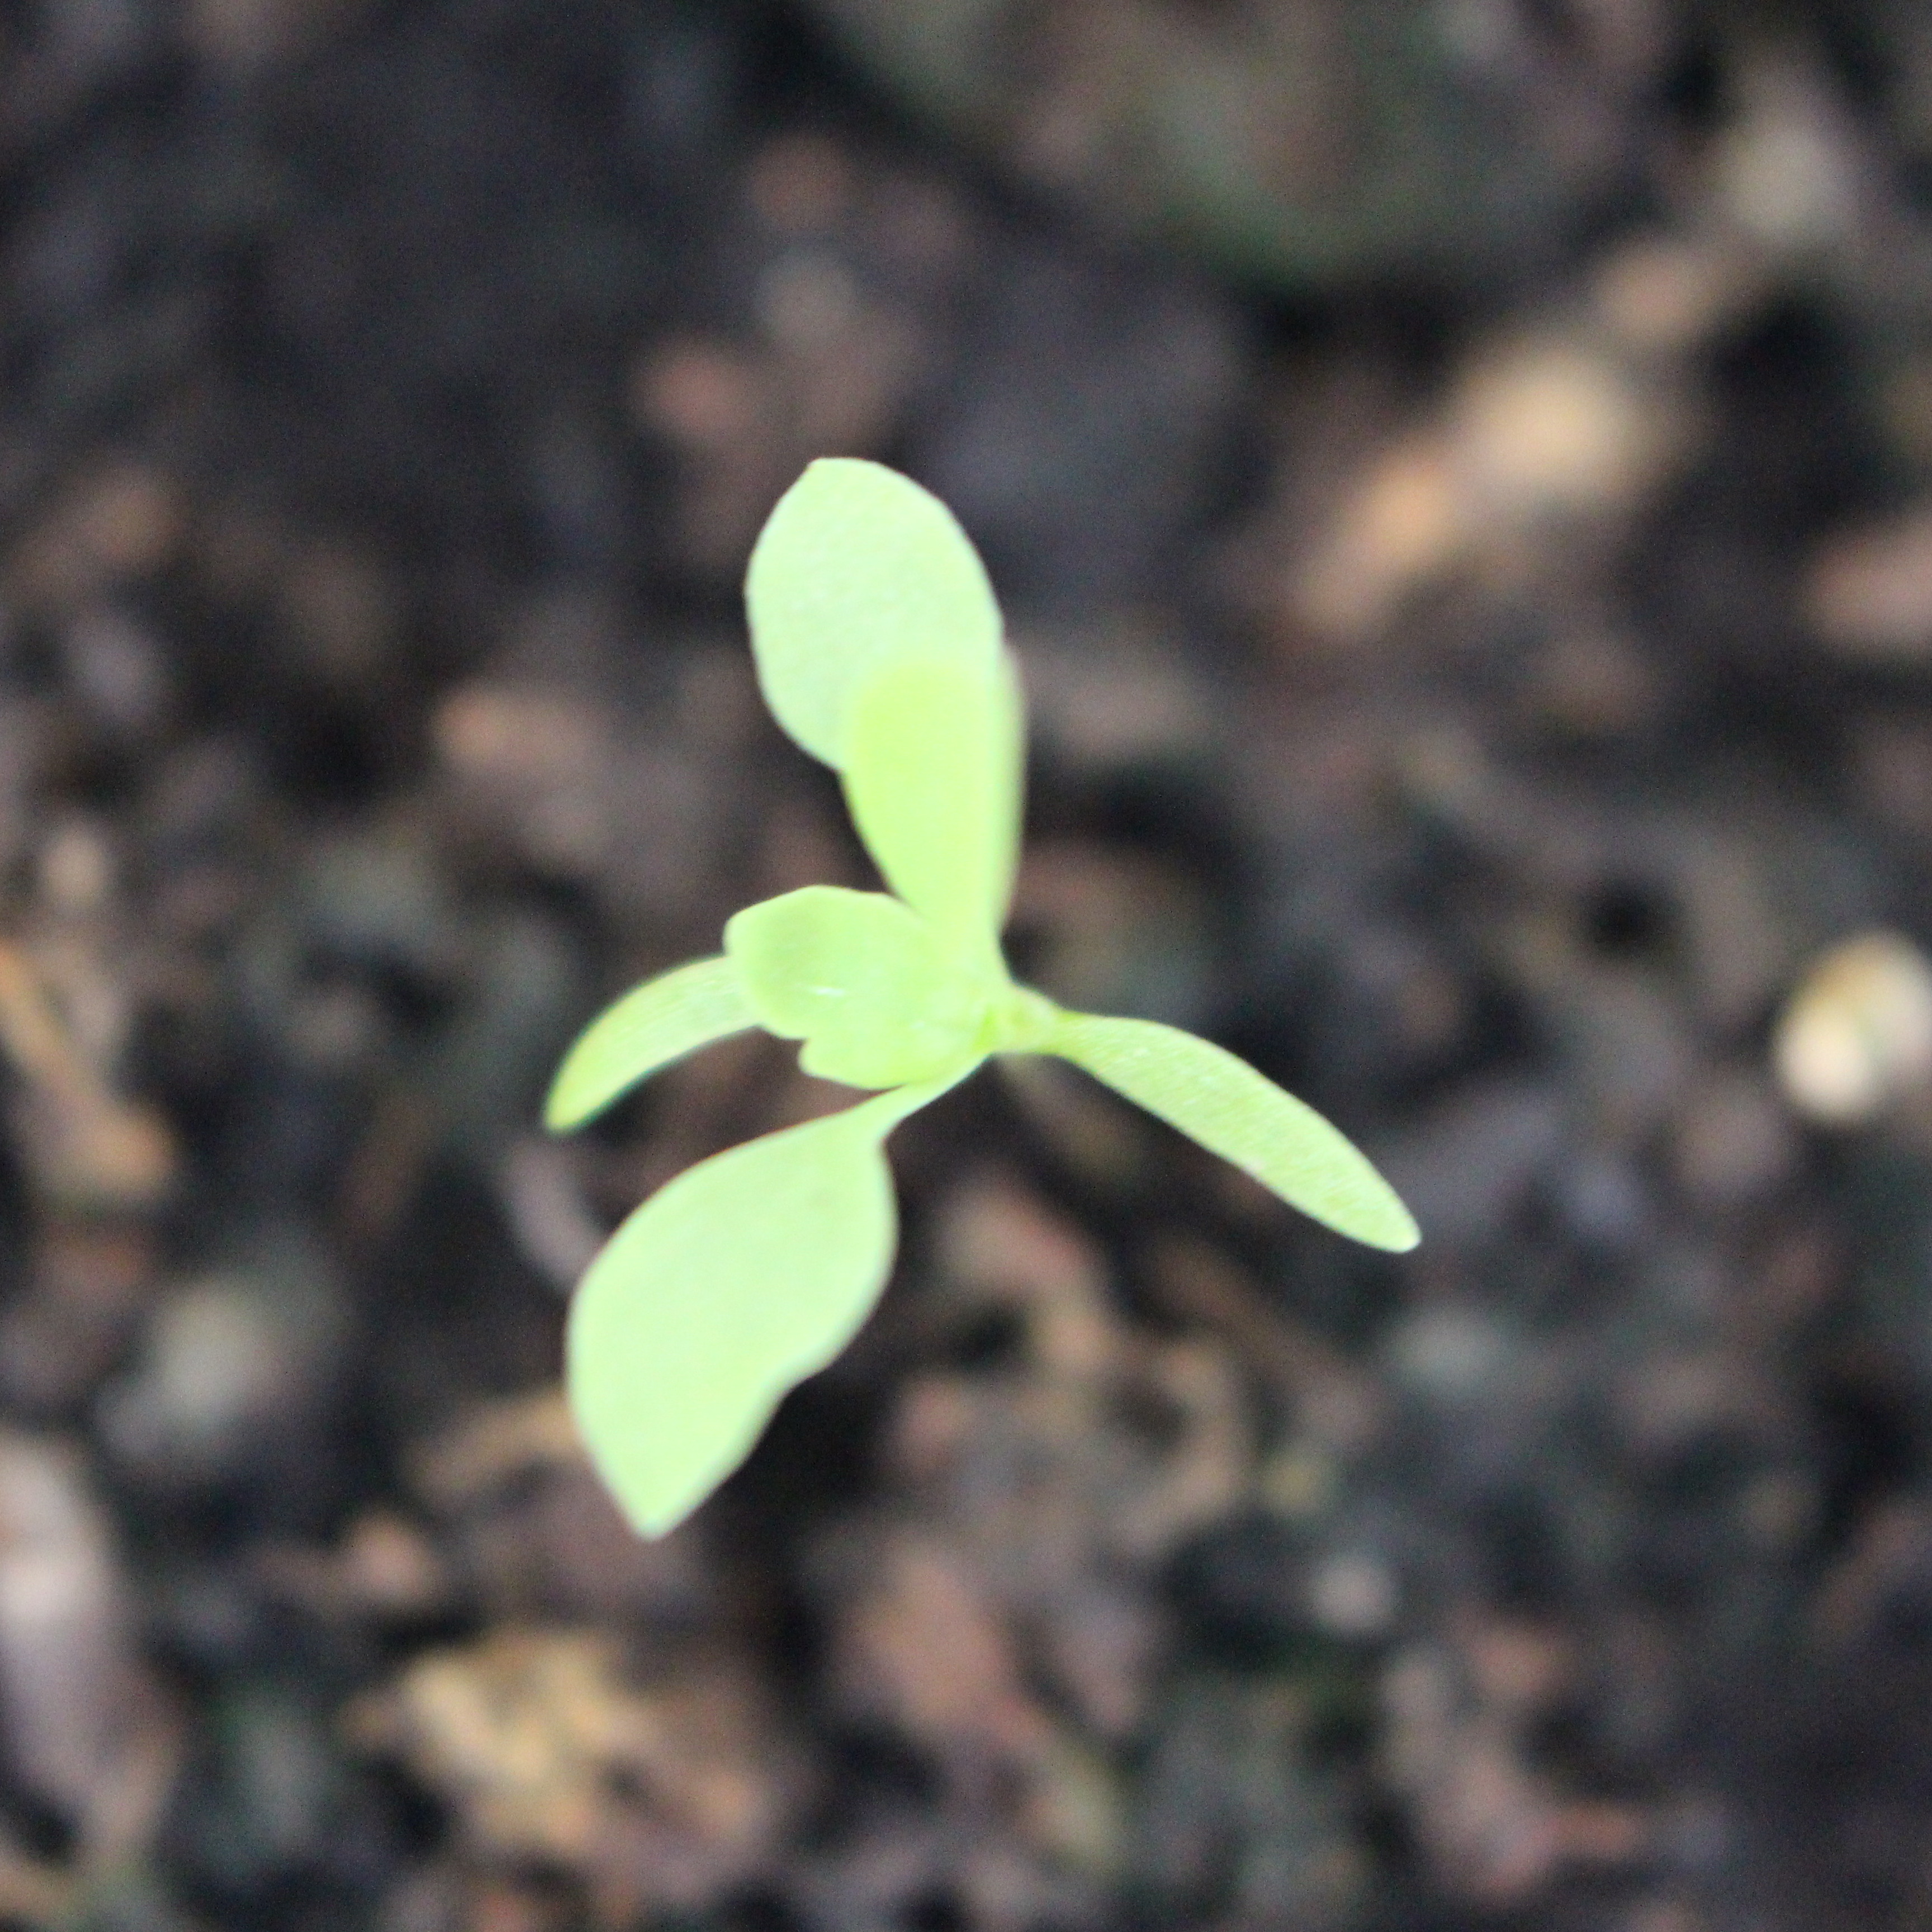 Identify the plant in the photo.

Papaver rhoeas
